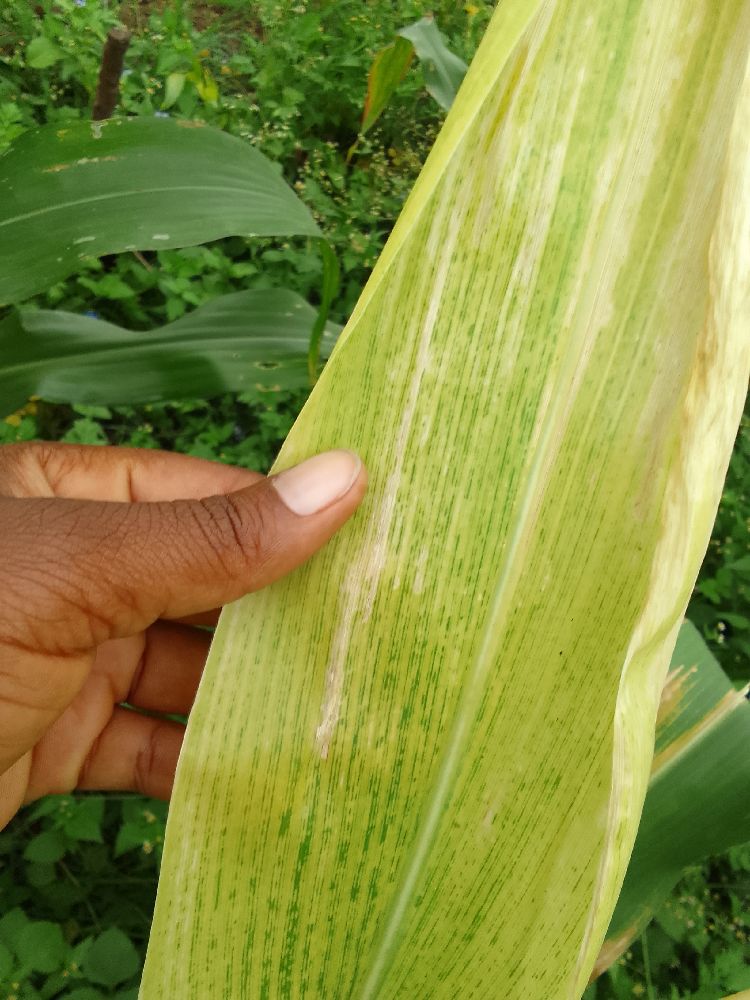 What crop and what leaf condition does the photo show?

maize, maize lethal necrosis
